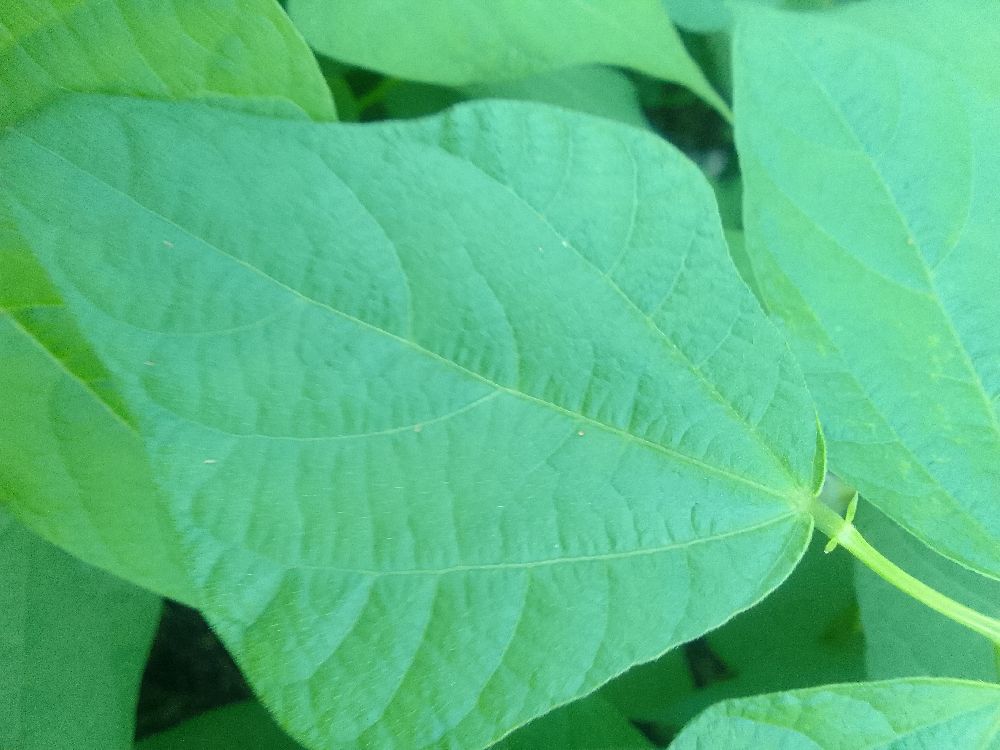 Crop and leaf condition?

common bean, healthy
